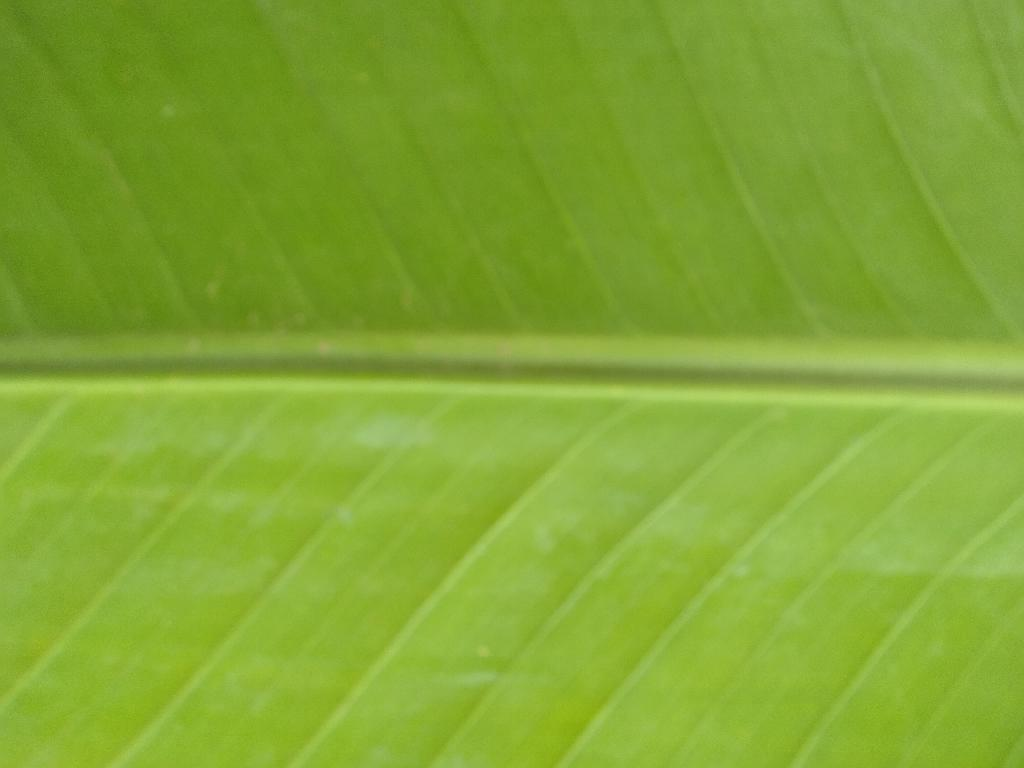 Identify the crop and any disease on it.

banana, healthy
